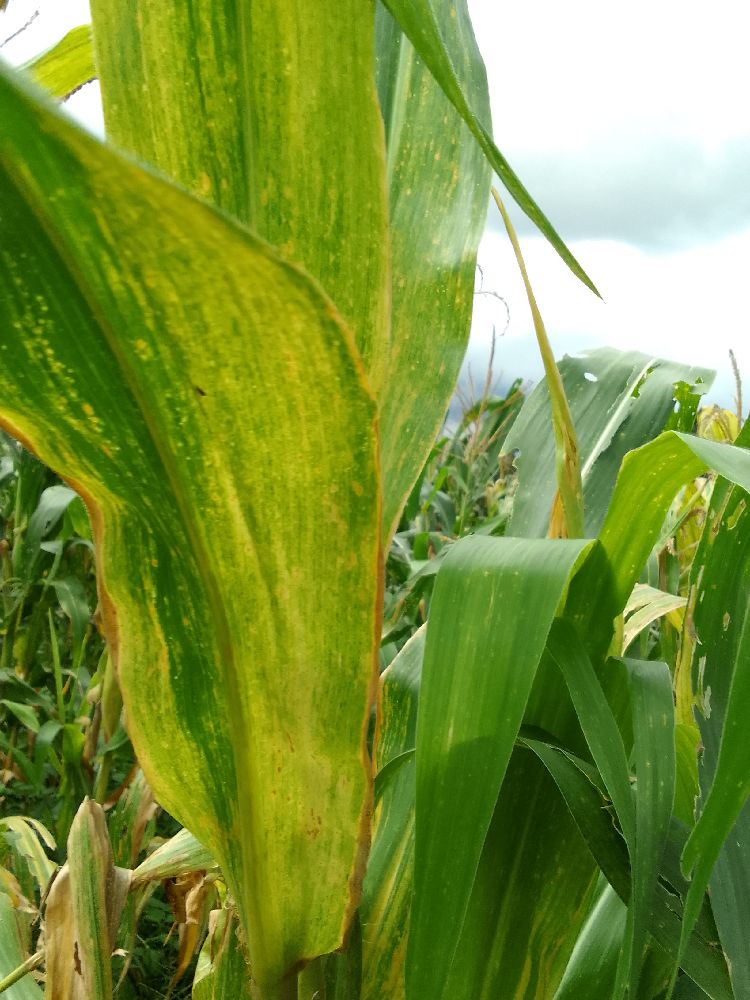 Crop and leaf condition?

maize, maize lethal necrosis
